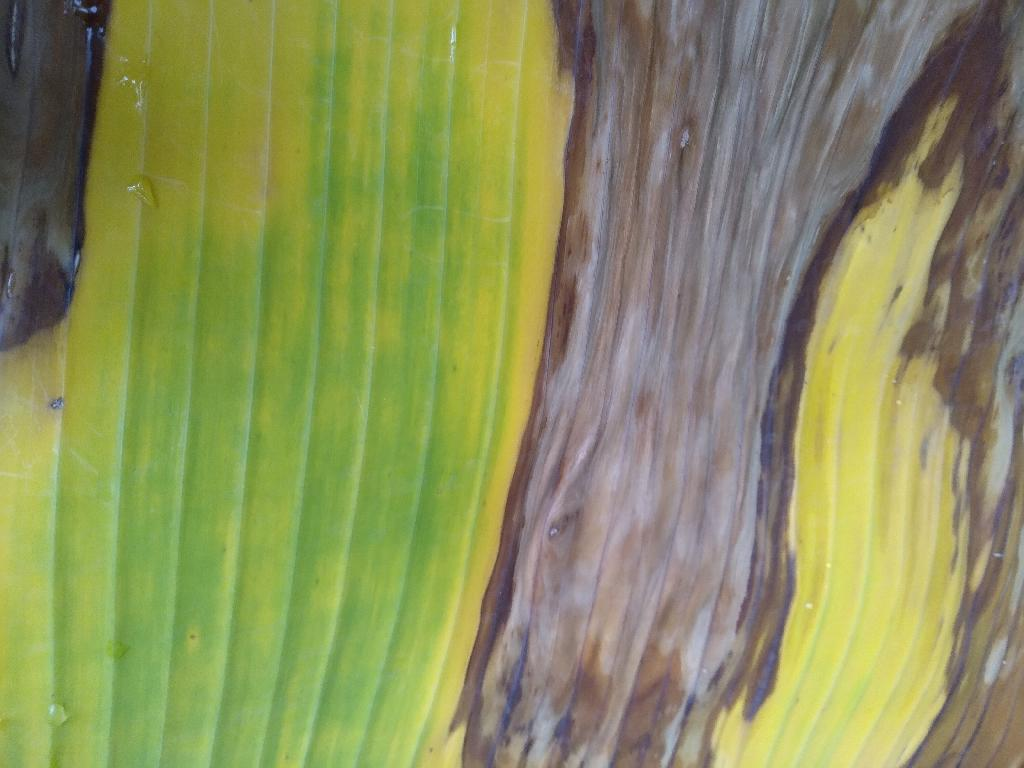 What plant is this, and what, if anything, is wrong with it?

banana, fusarium wilt race 1
